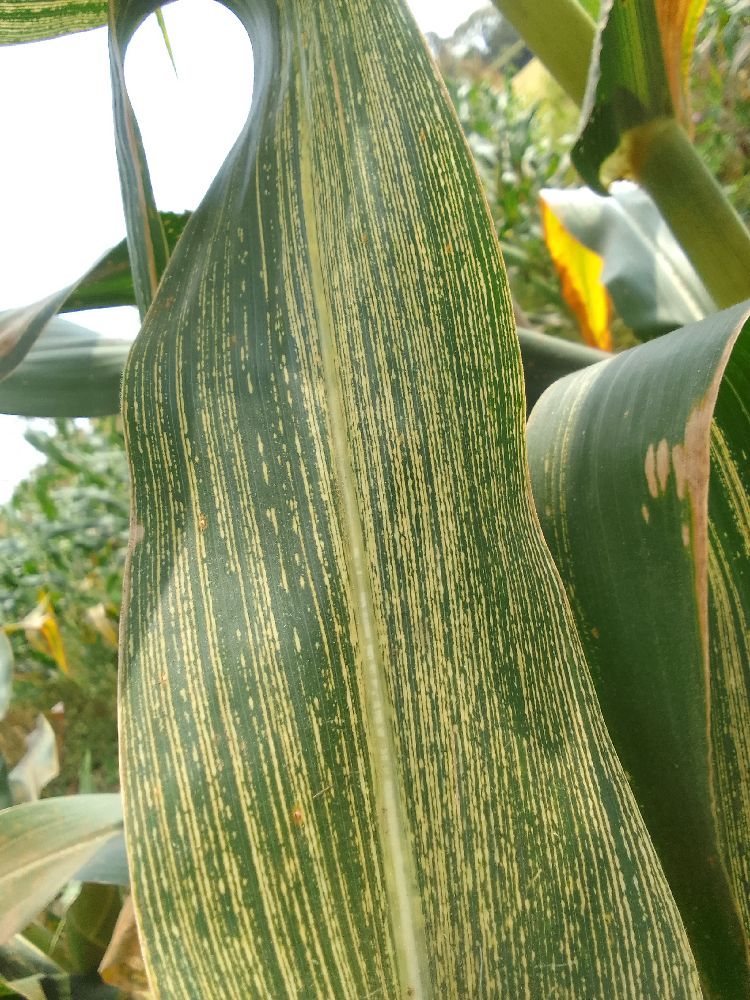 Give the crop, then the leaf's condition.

maize, maize streak virus
